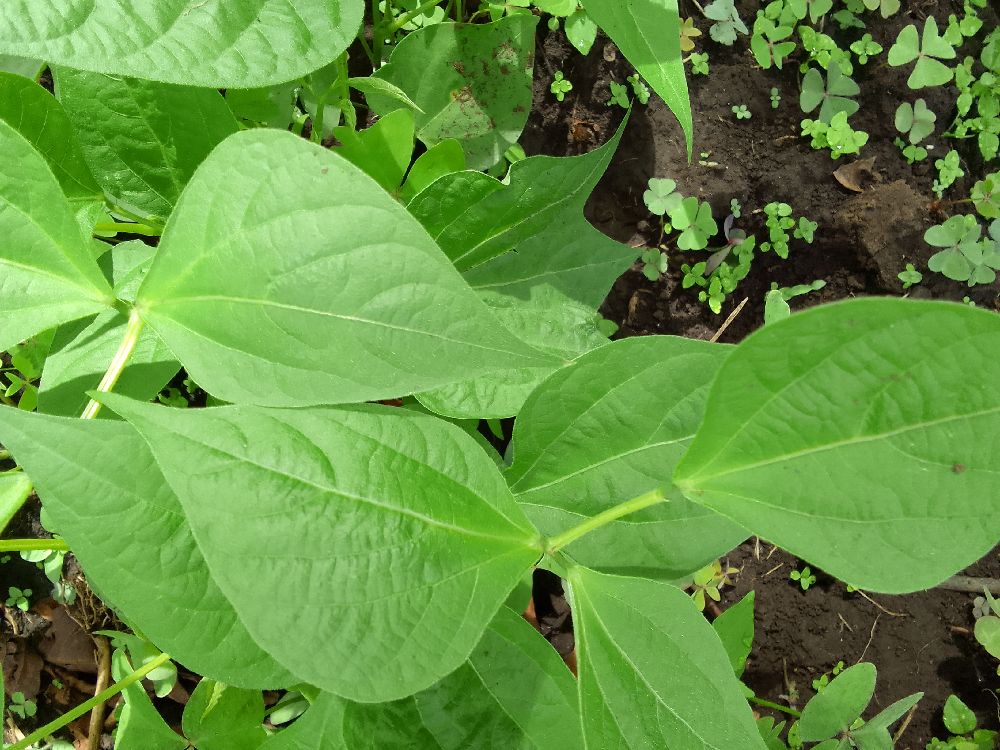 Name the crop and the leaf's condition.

common bean, healthy
